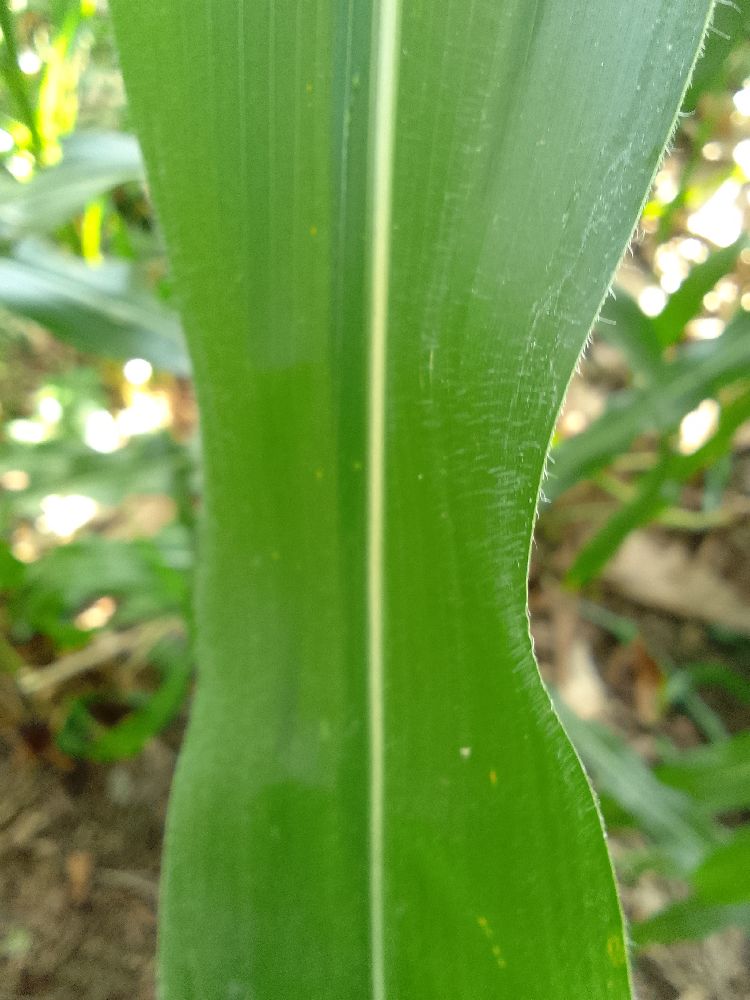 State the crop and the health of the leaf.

maize, healthy
